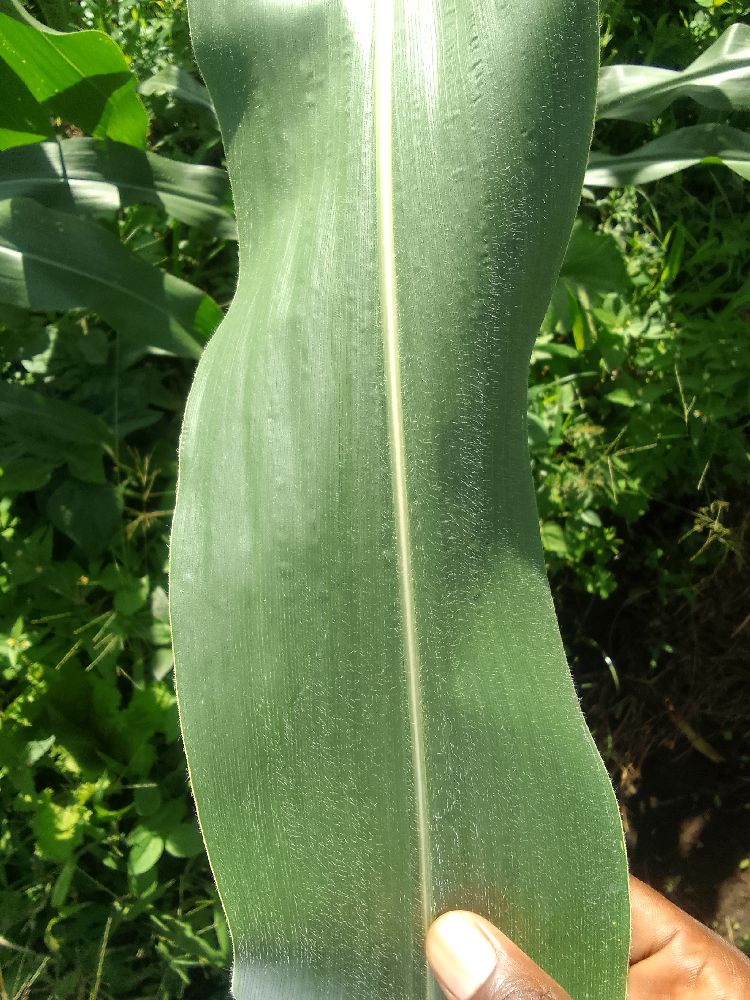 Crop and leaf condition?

maize, healthy
